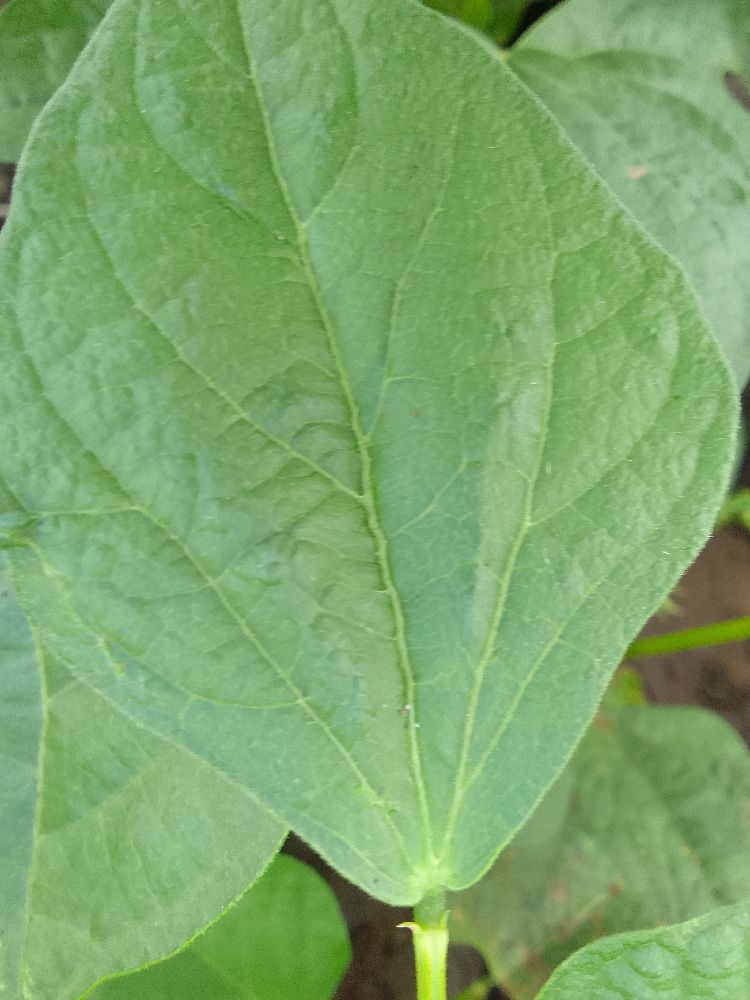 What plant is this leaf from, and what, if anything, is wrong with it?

common bean, healthy
